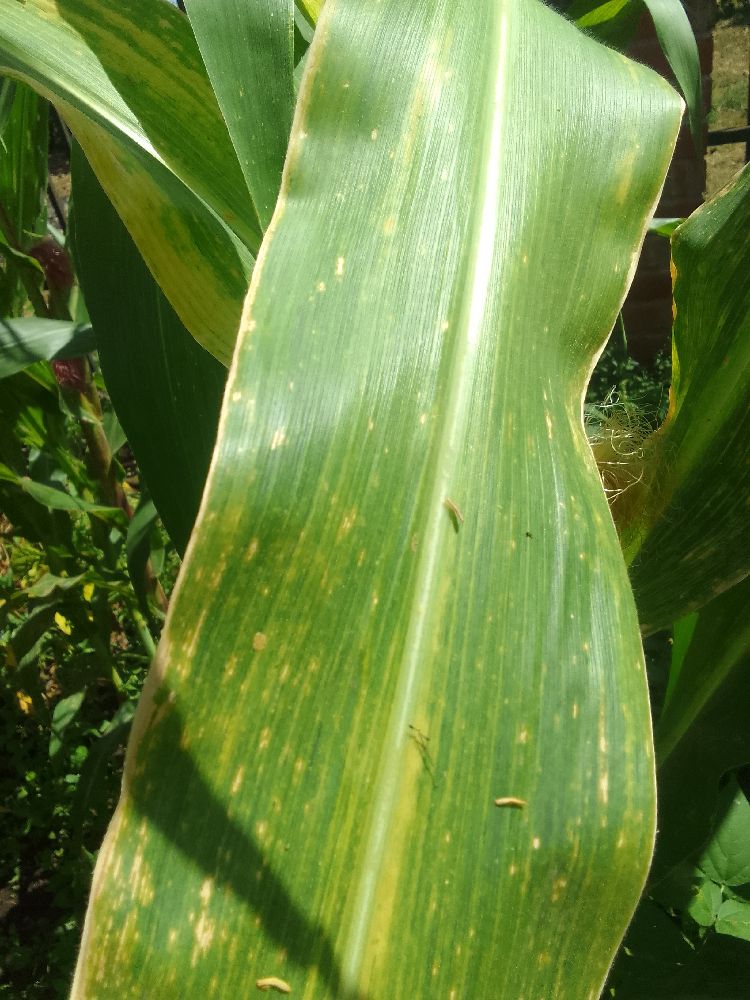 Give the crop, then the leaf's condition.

maize, maize lethal necrosis
